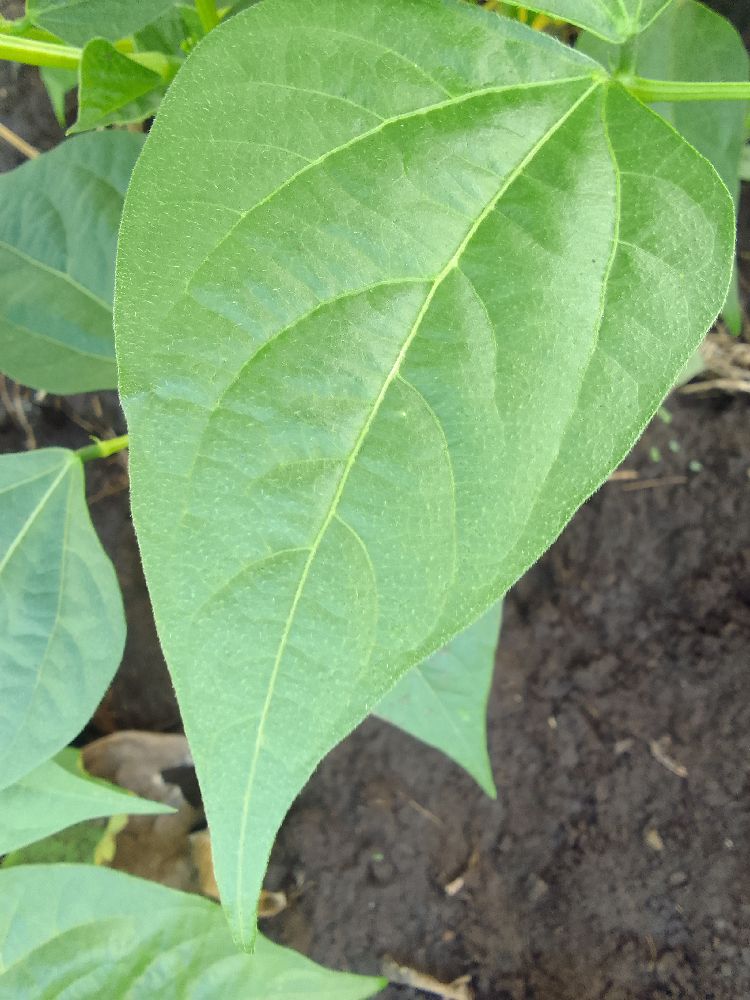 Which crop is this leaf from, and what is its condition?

common bean, healthy
